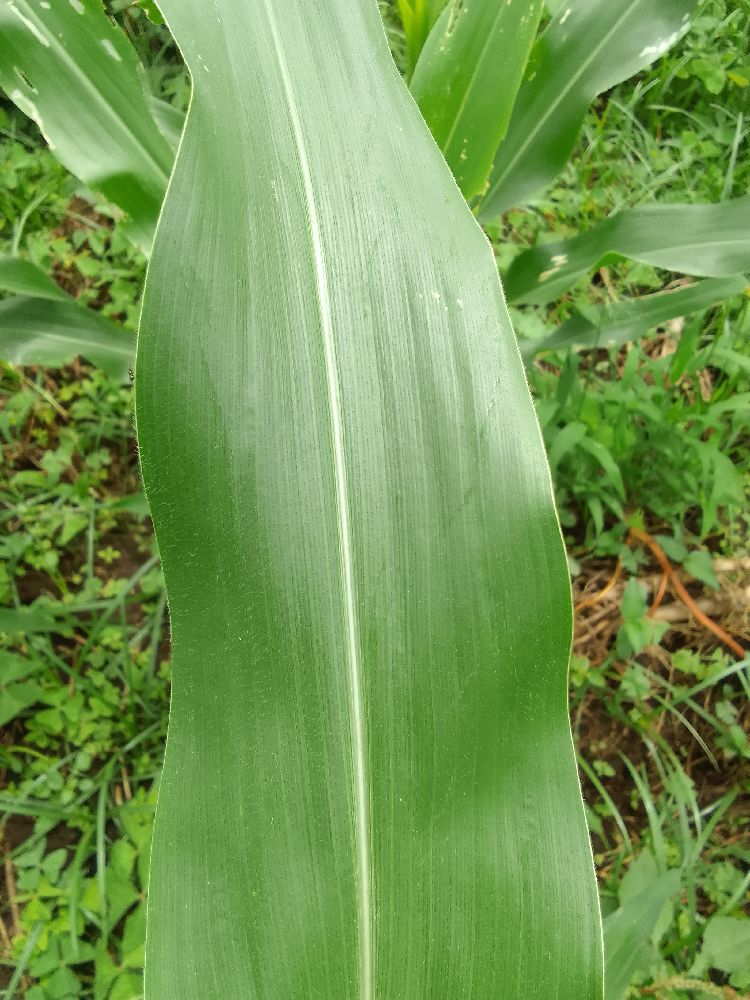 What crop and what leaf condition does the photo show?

maize, healthy
